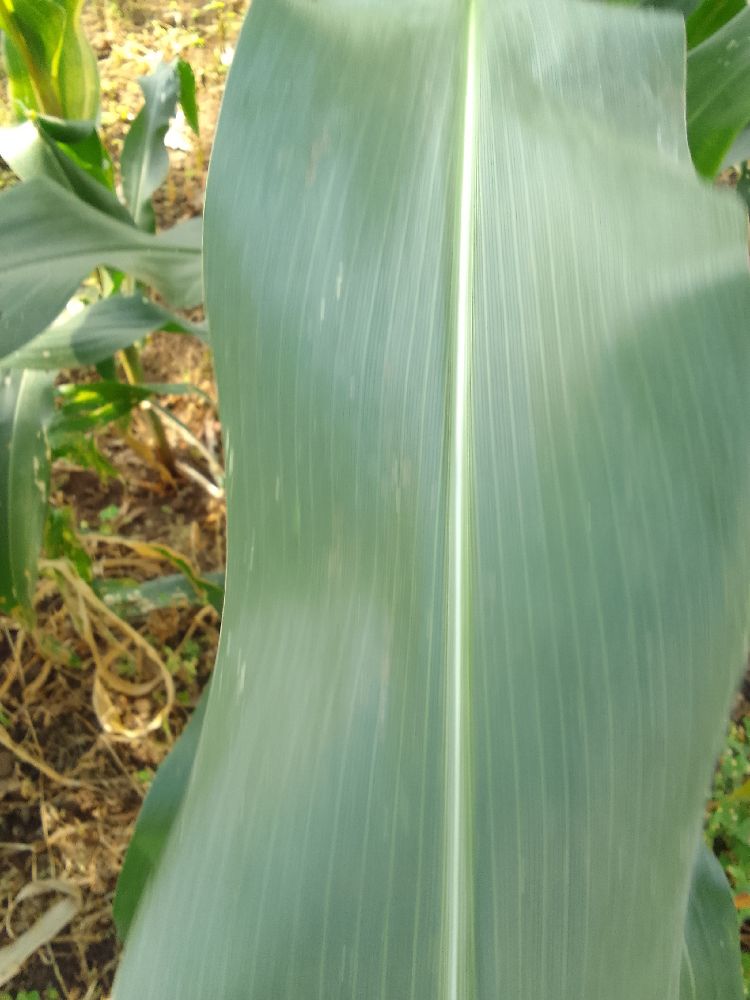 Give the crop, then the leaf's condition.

maize, healthy
